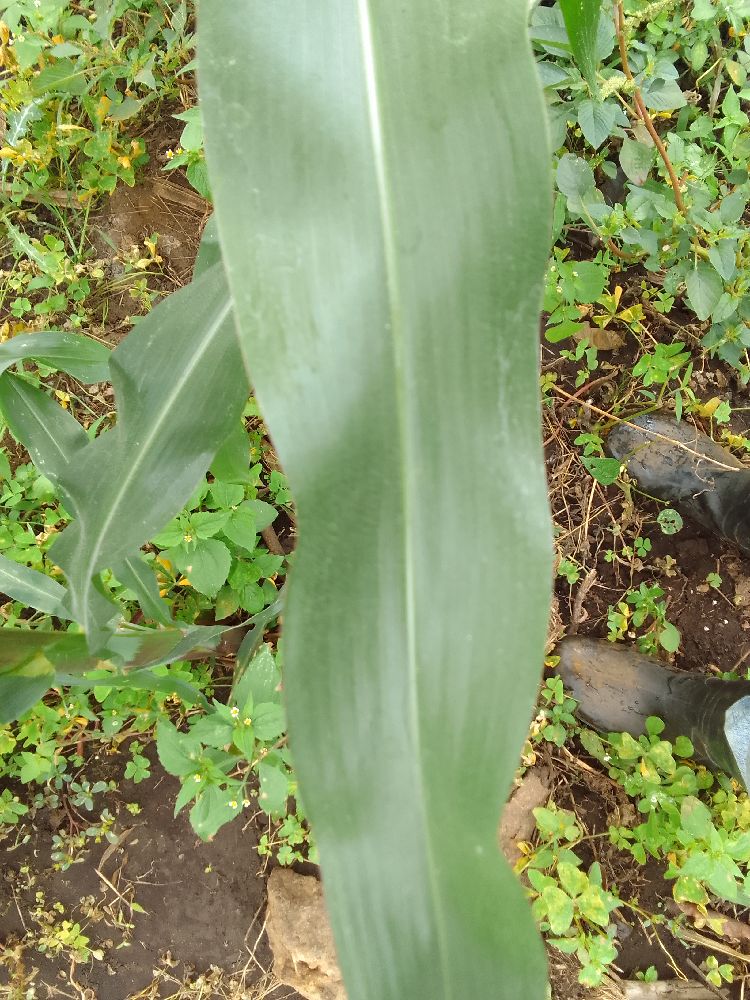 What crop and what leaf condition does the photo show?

maize, healthy
